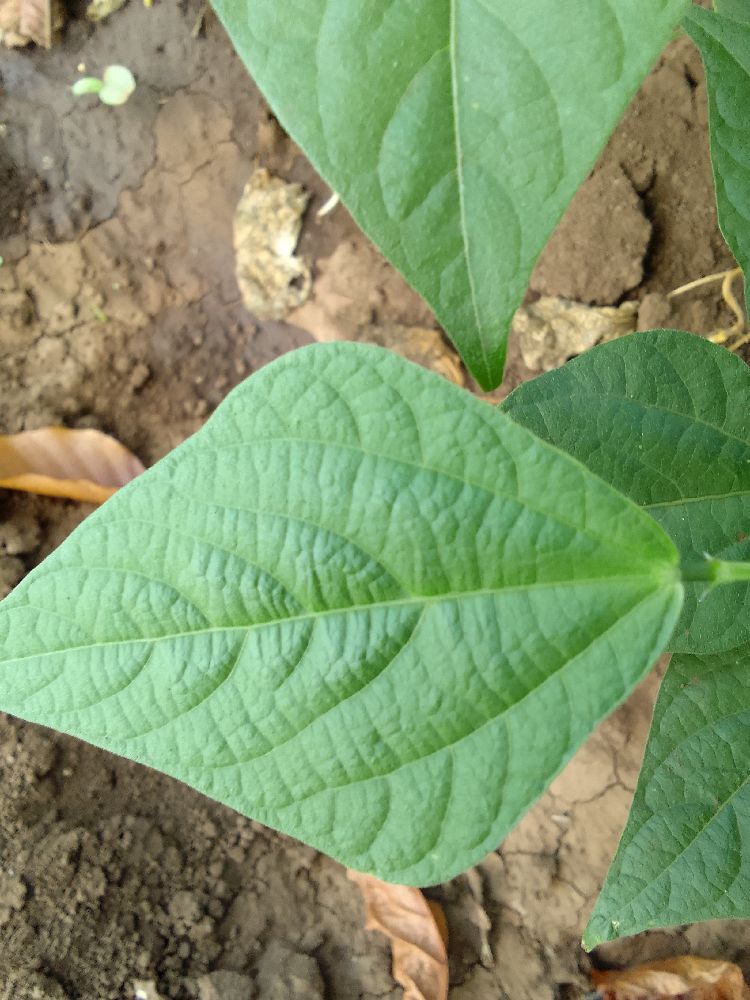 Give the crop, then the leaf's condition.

common bean, healthy
